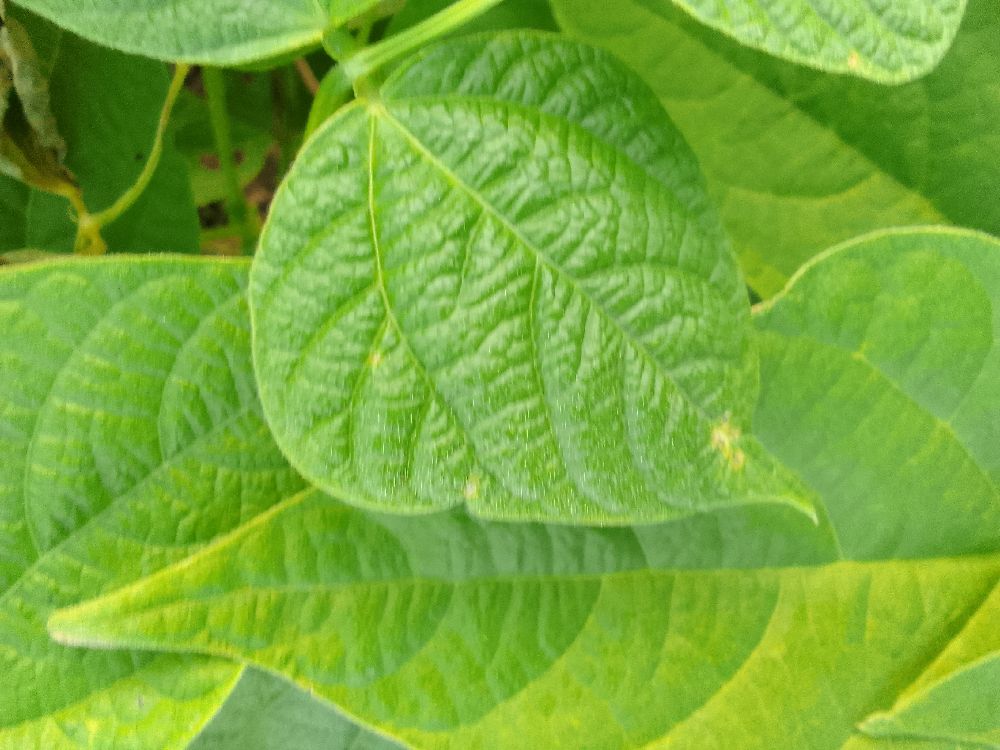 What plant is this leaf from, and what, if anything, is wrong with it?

common bean, healthy
